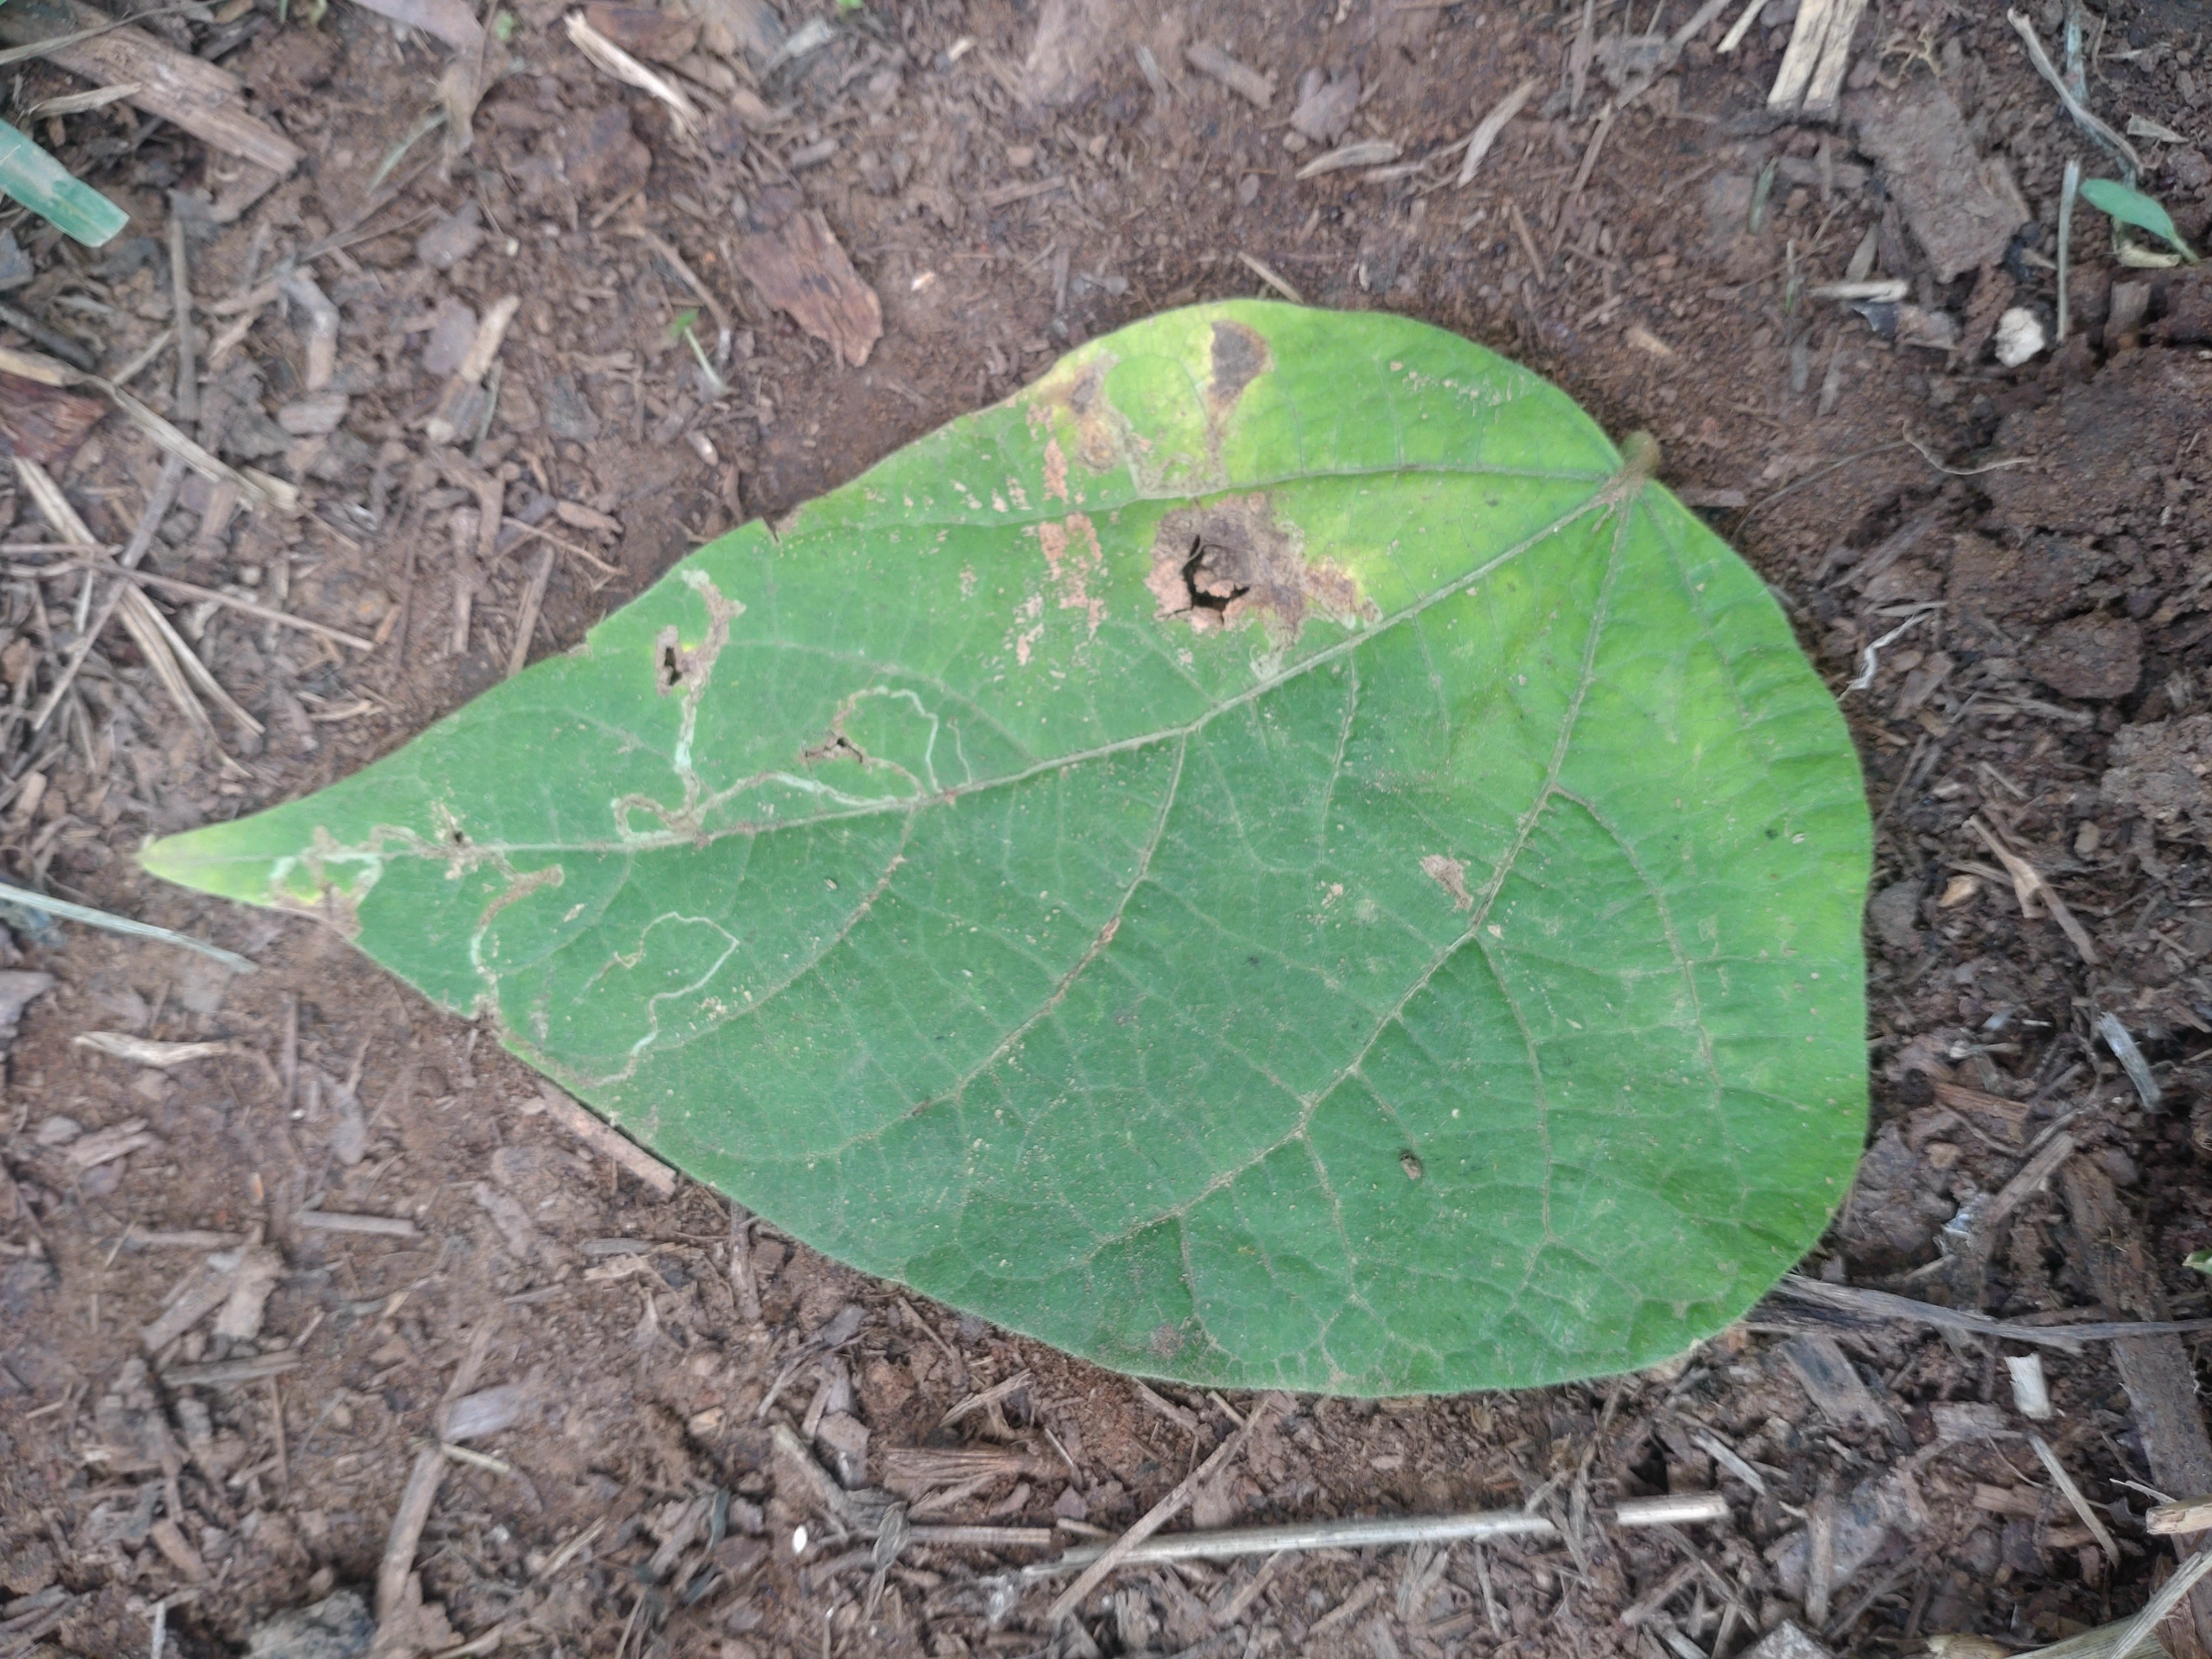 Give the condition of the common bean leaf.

anthracnose
